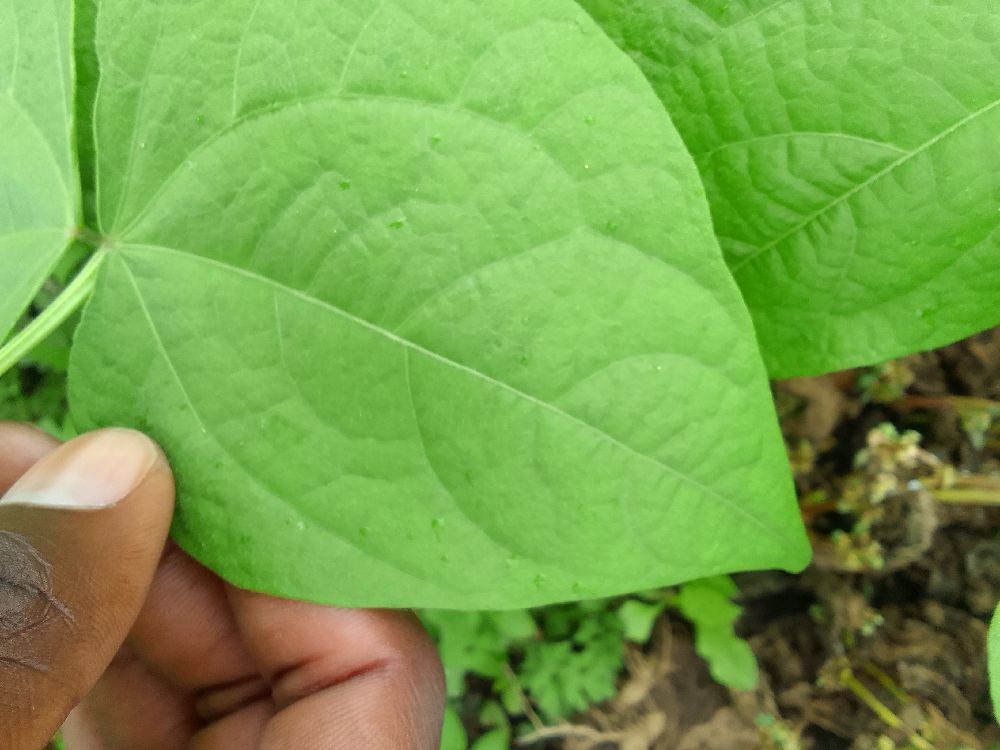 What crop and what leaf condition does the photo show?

common bean, healthy
